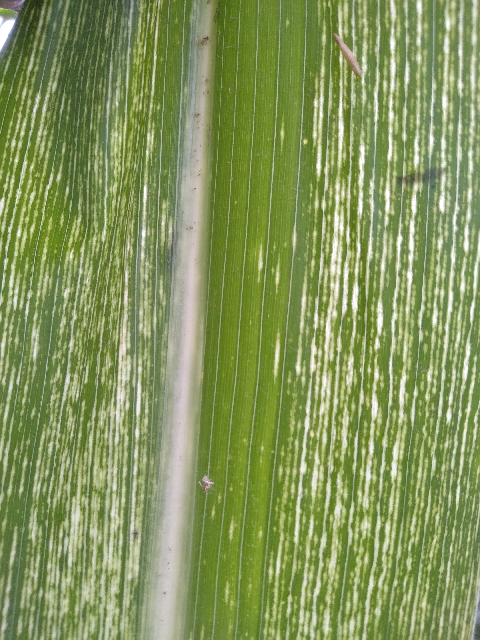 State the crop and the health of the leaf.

maize, maize streak virus
